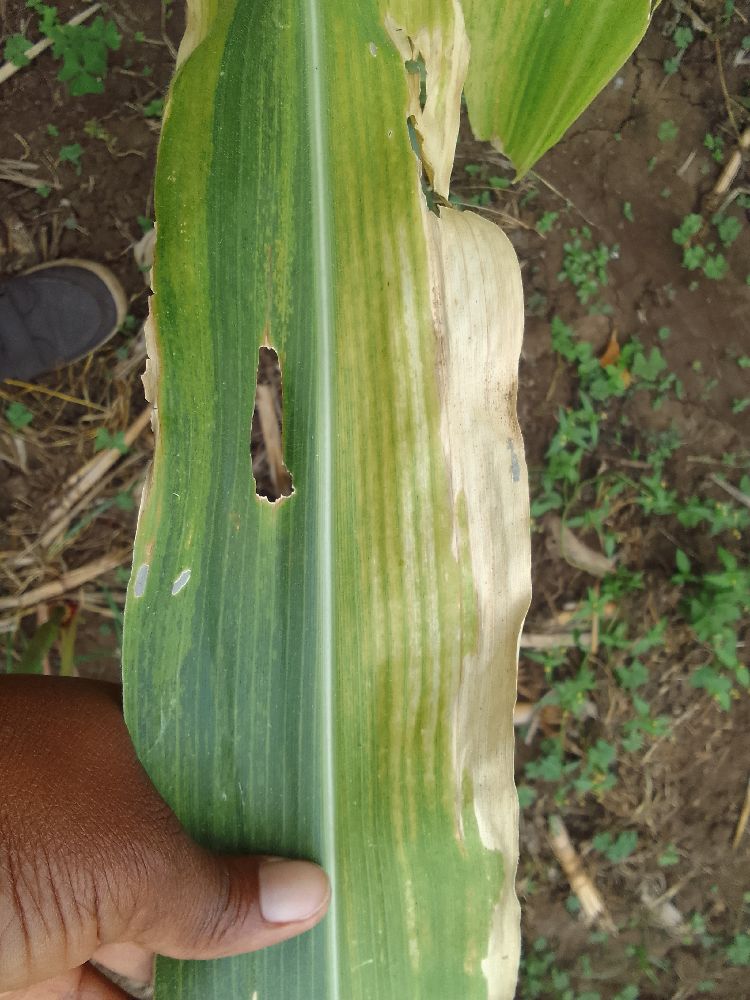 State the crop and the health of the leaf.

maize, maize lethal necrosis
